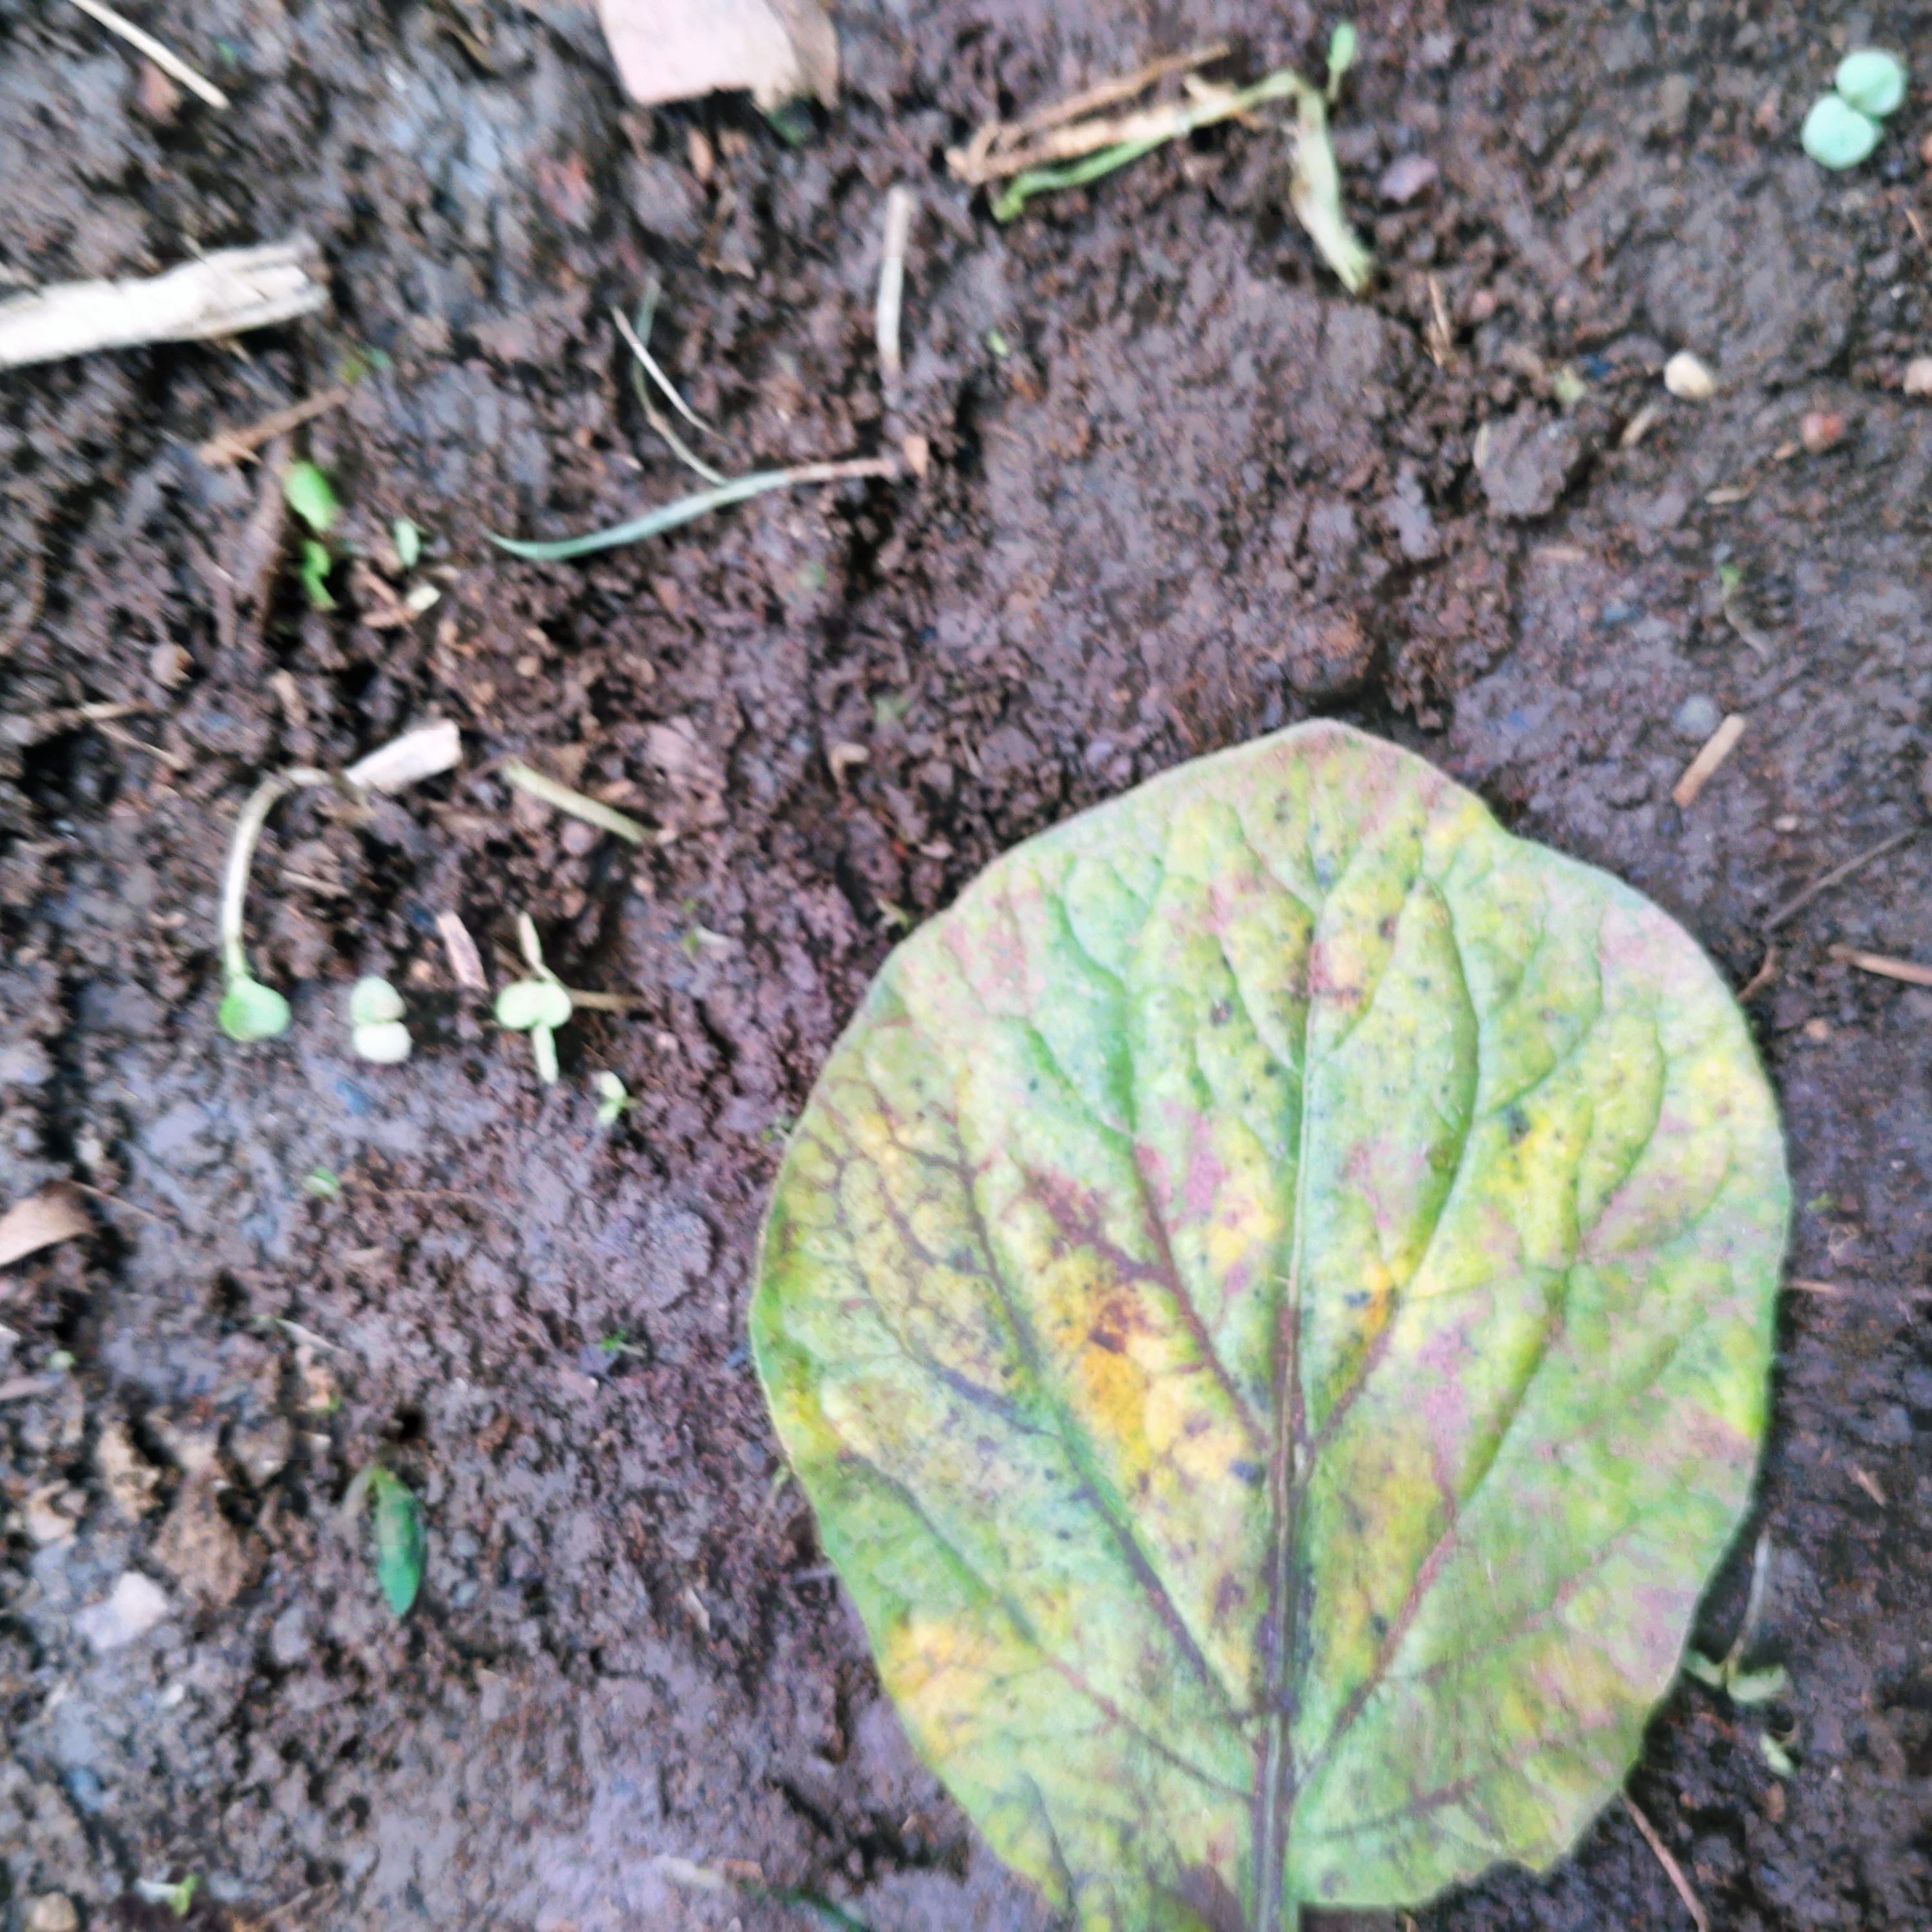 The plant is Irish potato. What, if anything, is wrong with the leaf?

late blight
